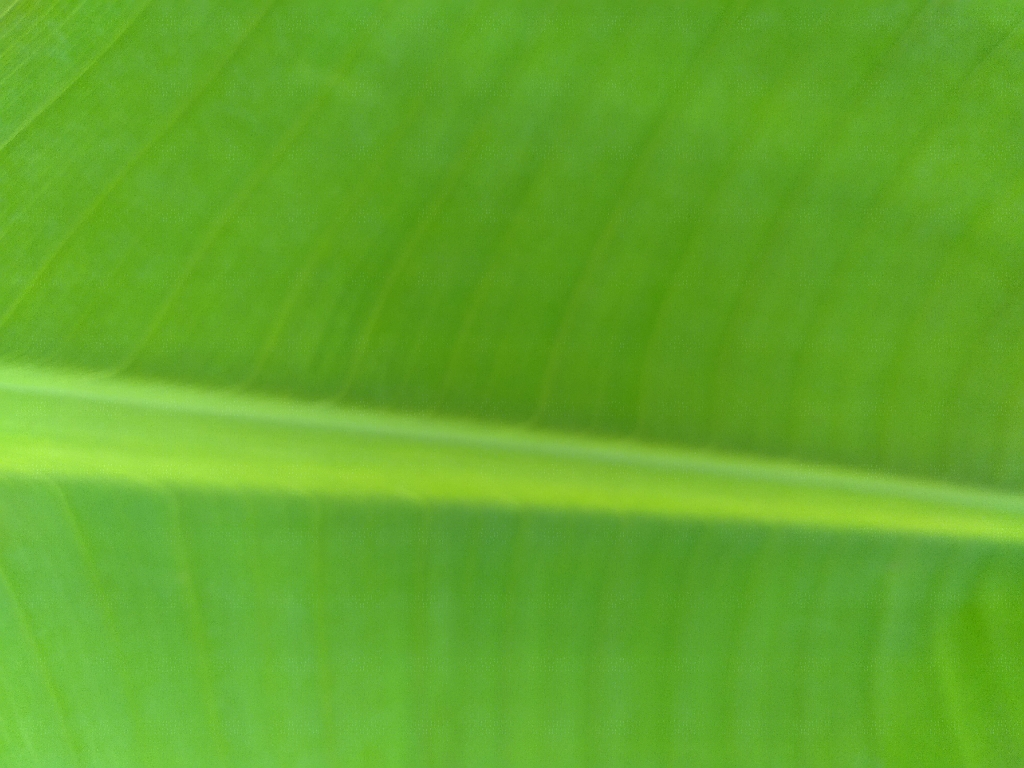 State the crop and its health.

banana, healthy
